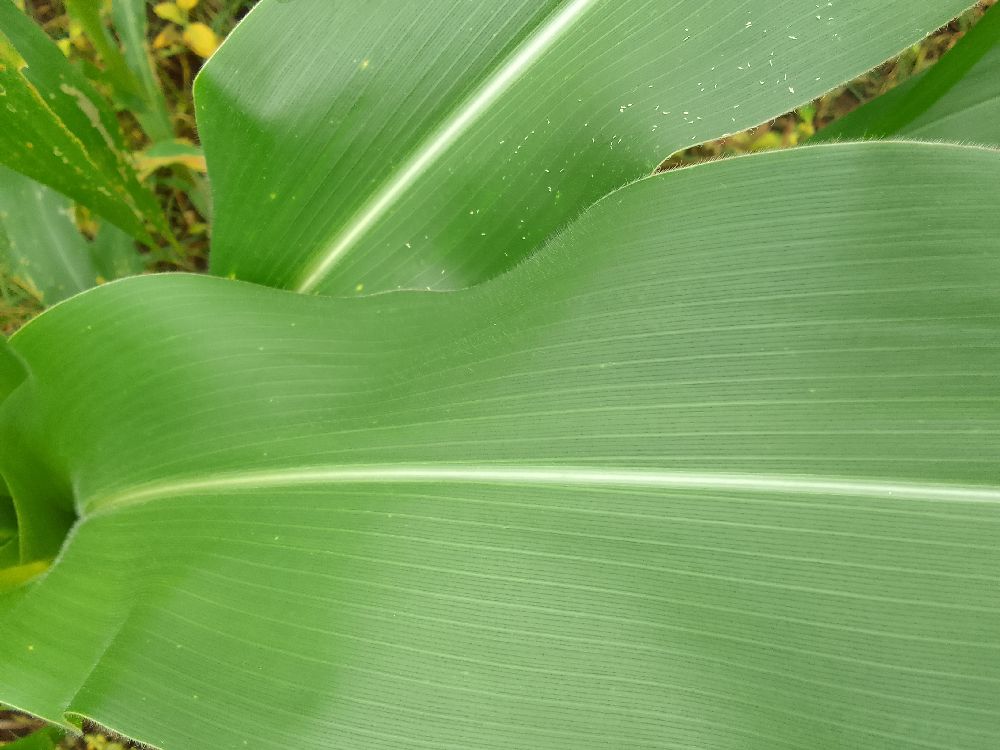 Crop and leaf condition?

maize, healthy
